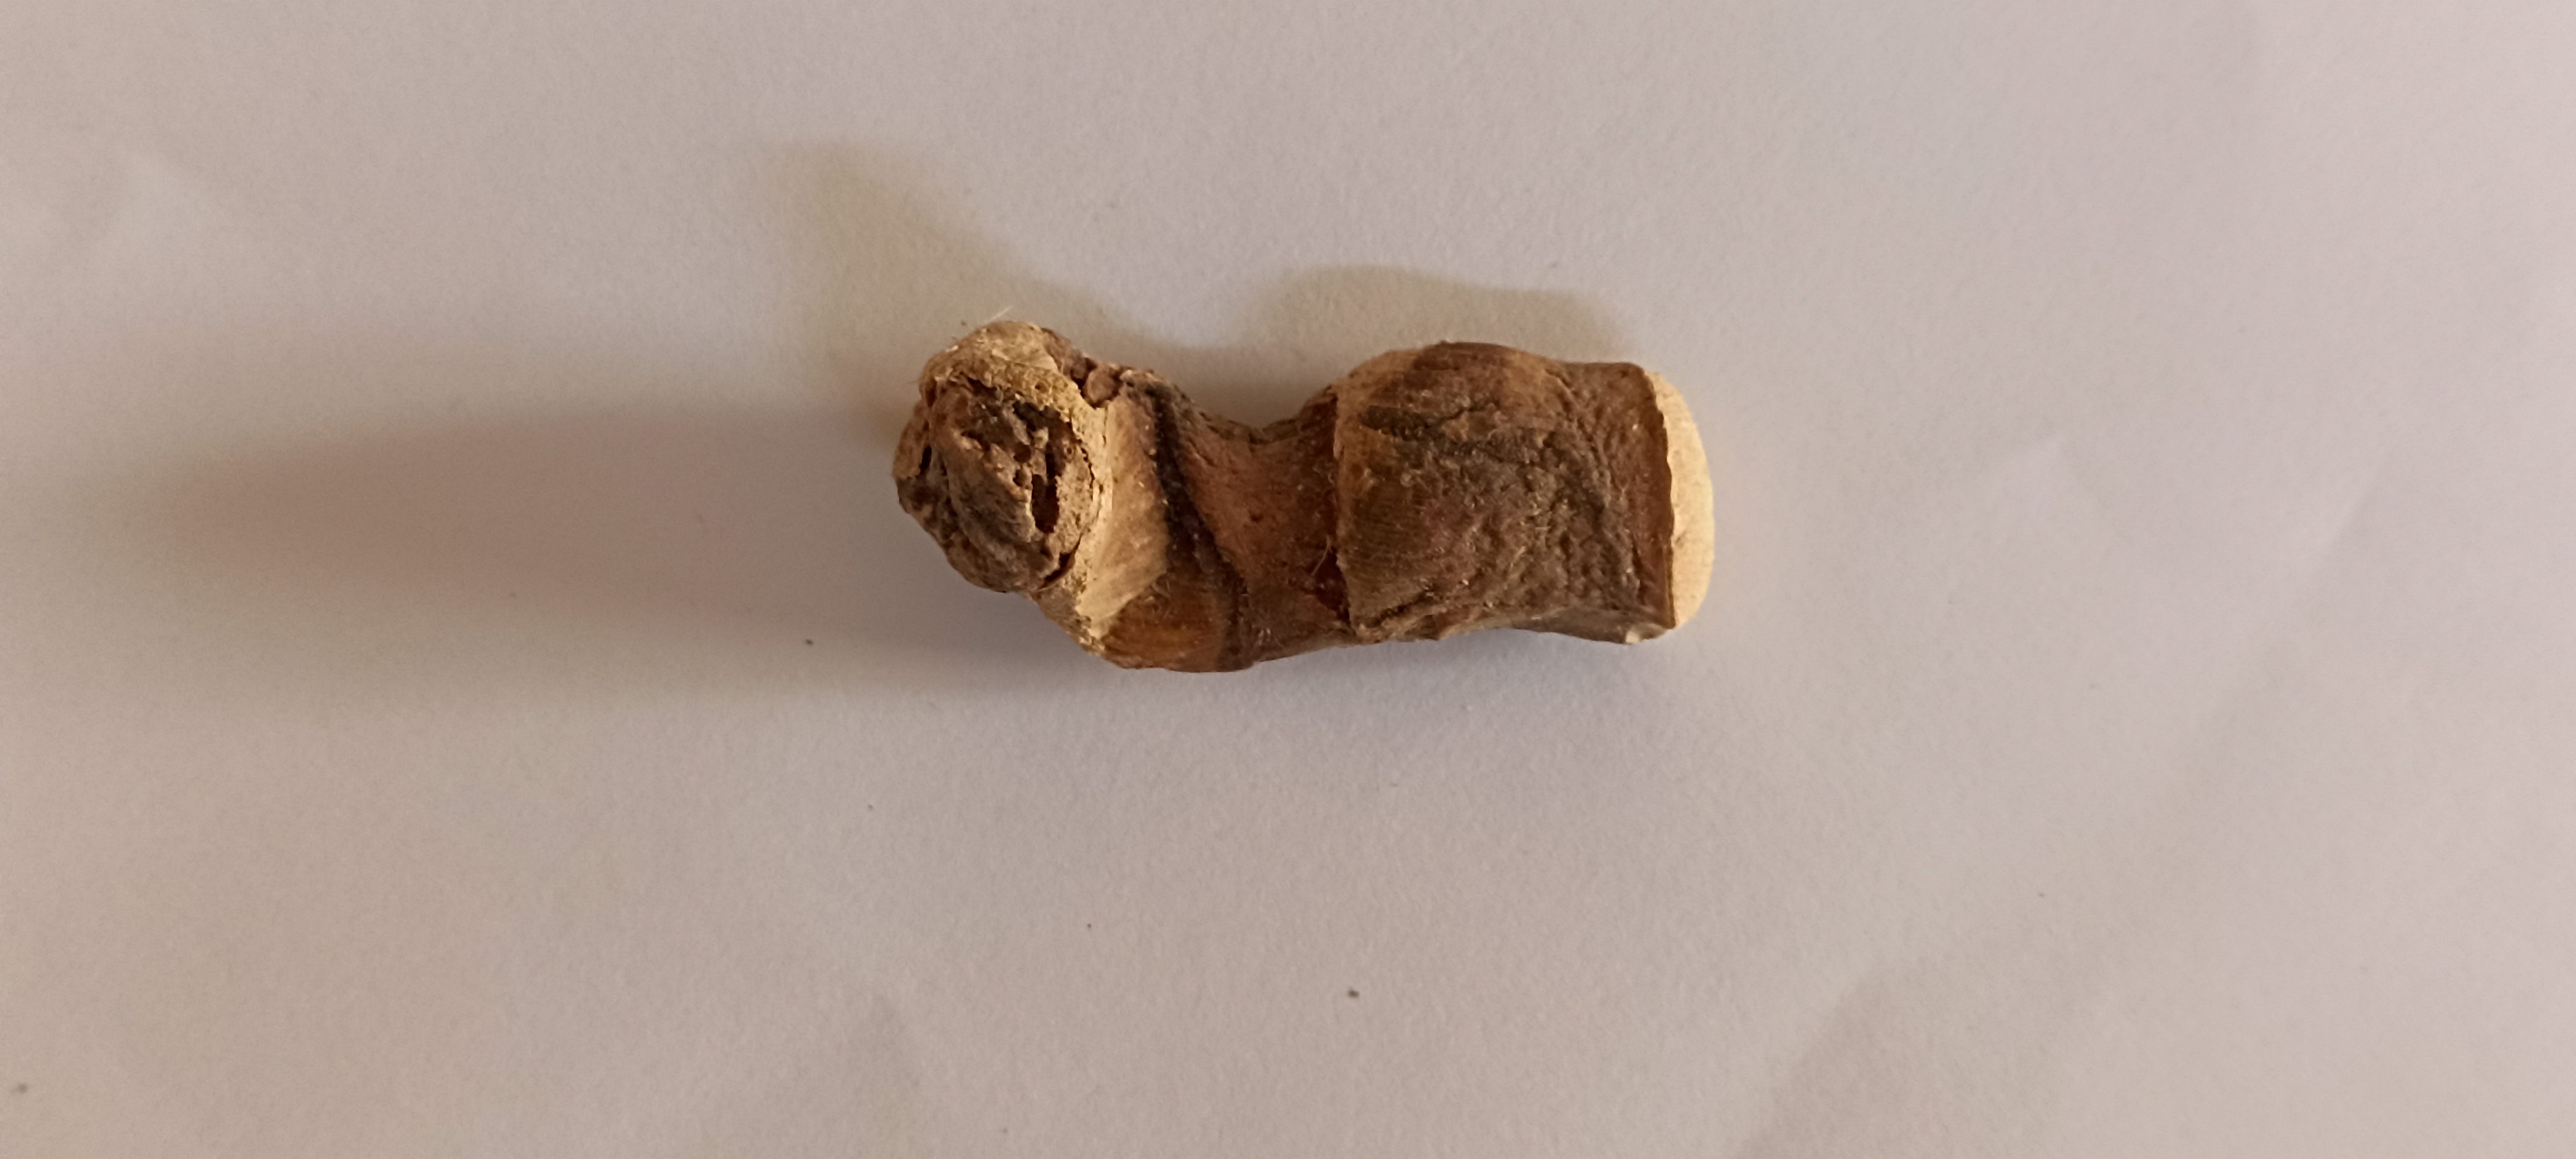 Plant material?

vekhand
